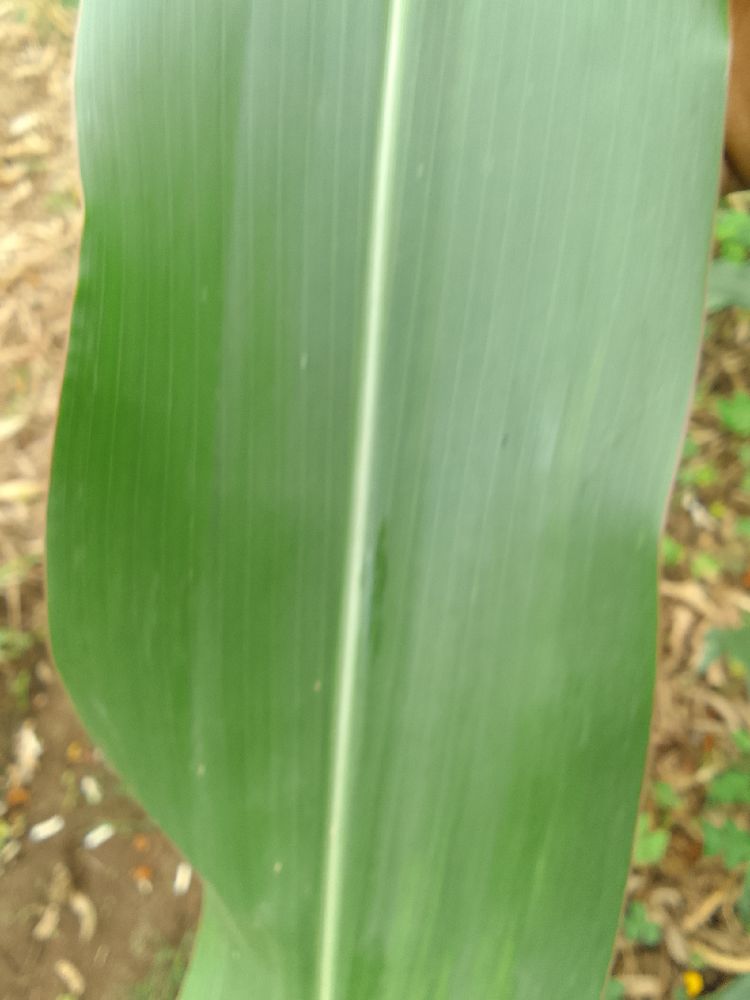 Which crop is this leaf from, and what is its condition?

maize, healthy
